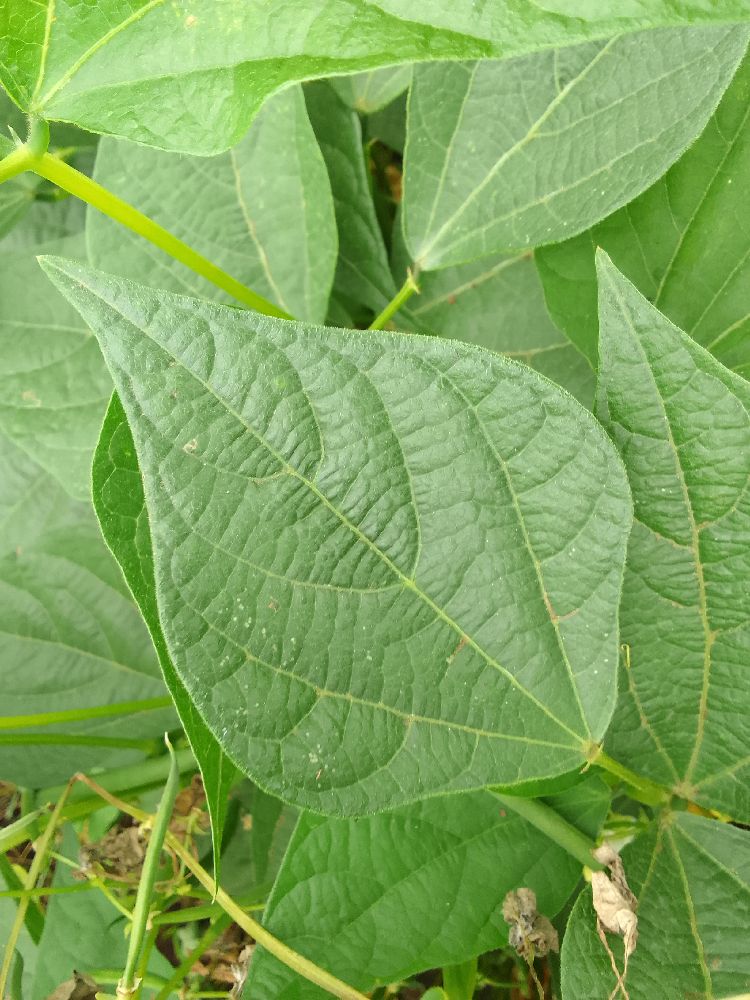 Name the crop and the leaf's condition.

common bean, healthy
